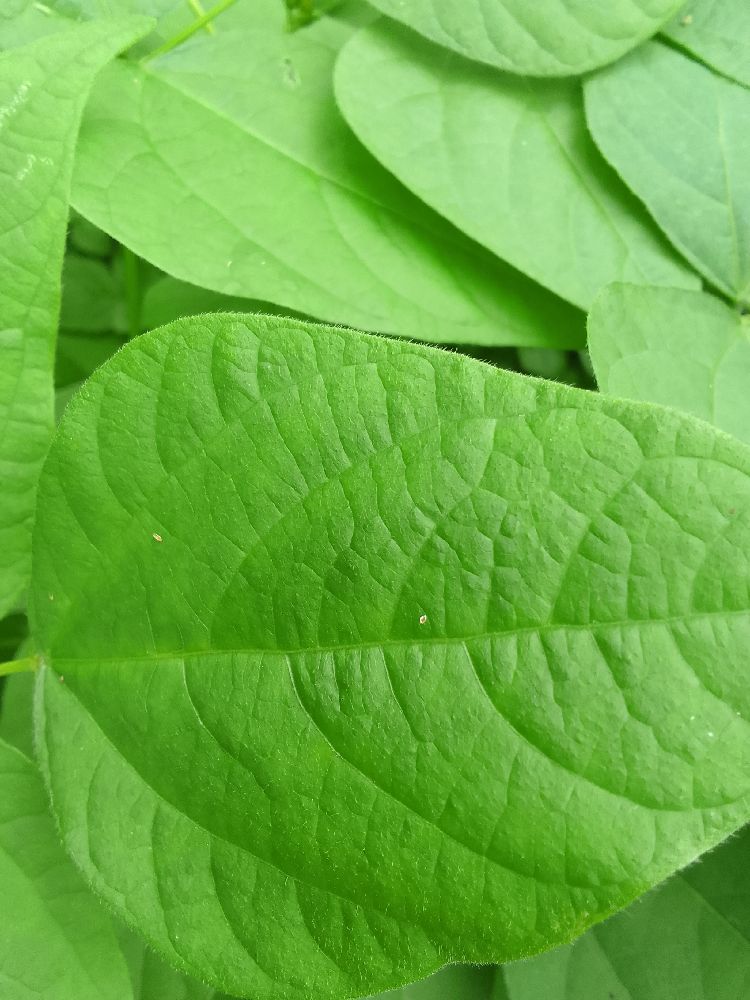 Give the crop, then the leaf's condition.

common bean, healthy
